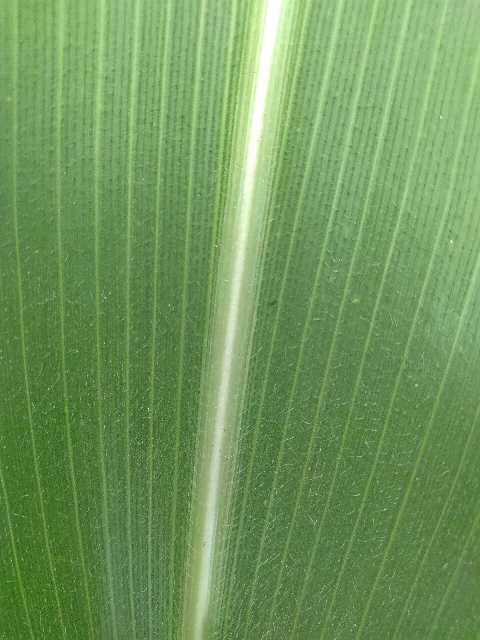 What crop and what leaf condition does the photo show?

maize, healthy
